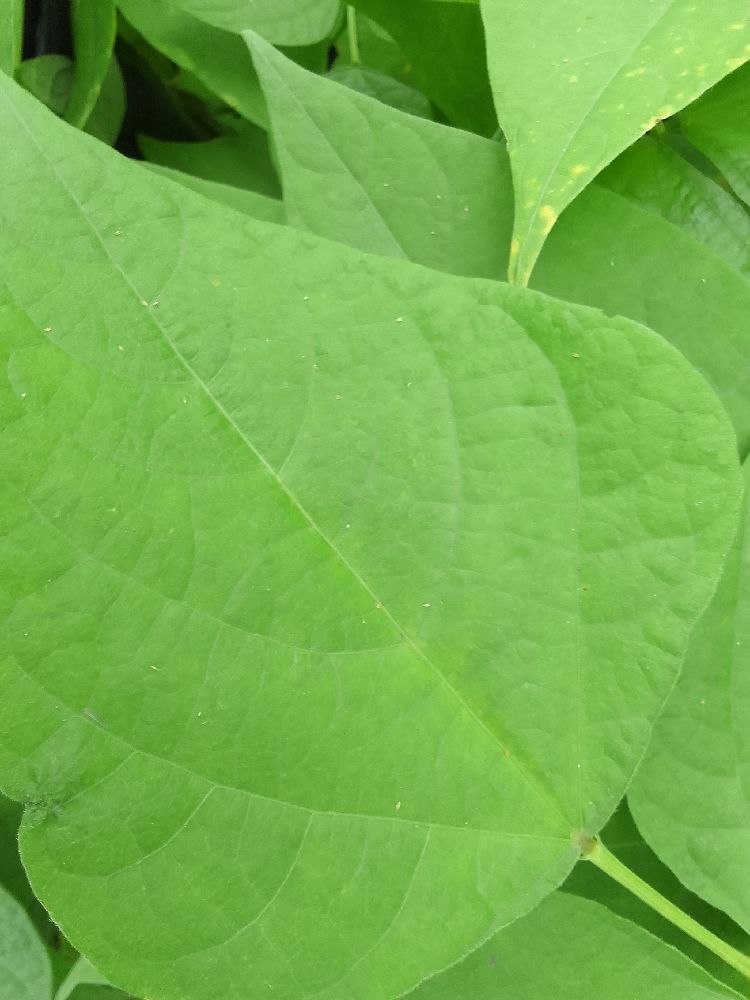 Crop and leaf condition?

common bean, healthy
